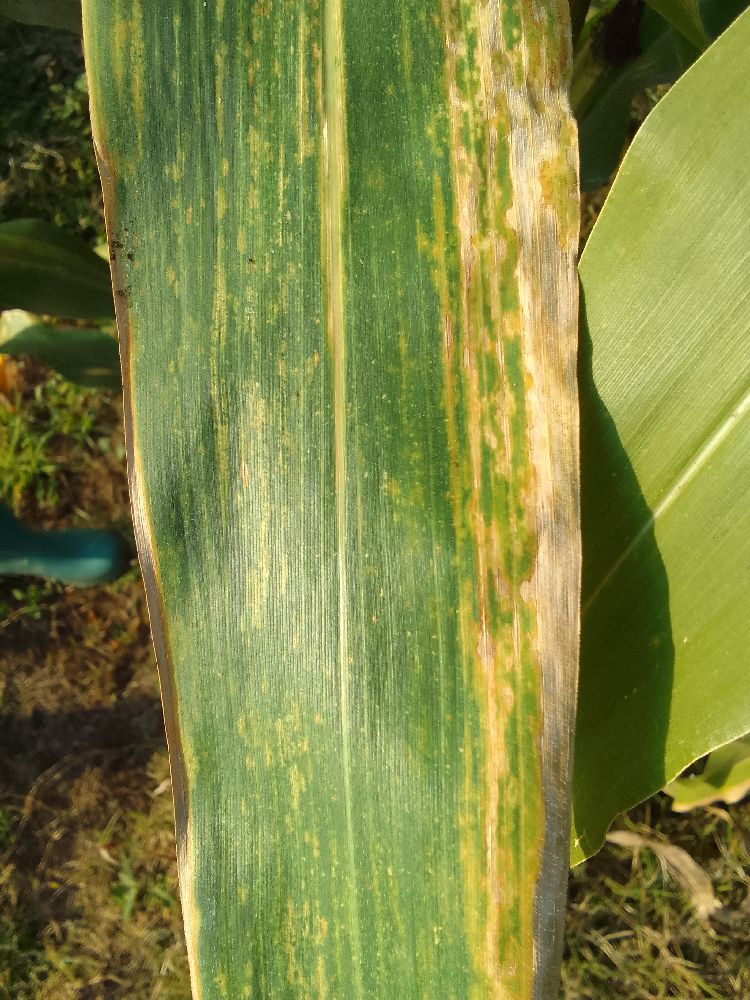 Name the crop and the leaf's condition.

maize, maize lethal necrosis
